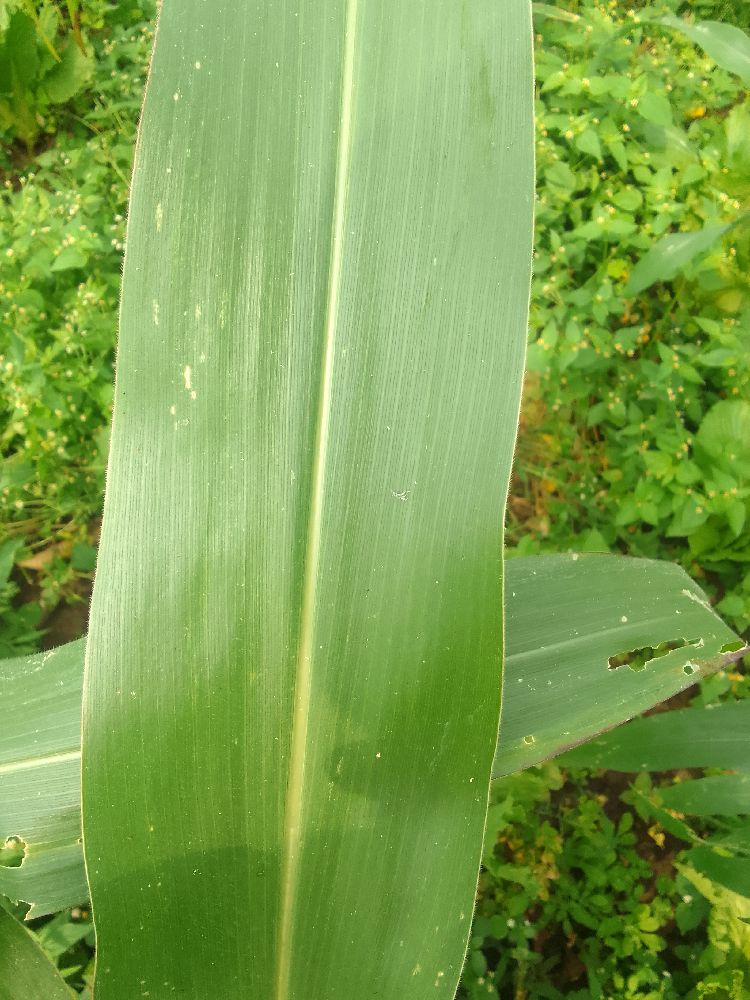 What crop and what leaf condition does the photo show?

maize, healthy
